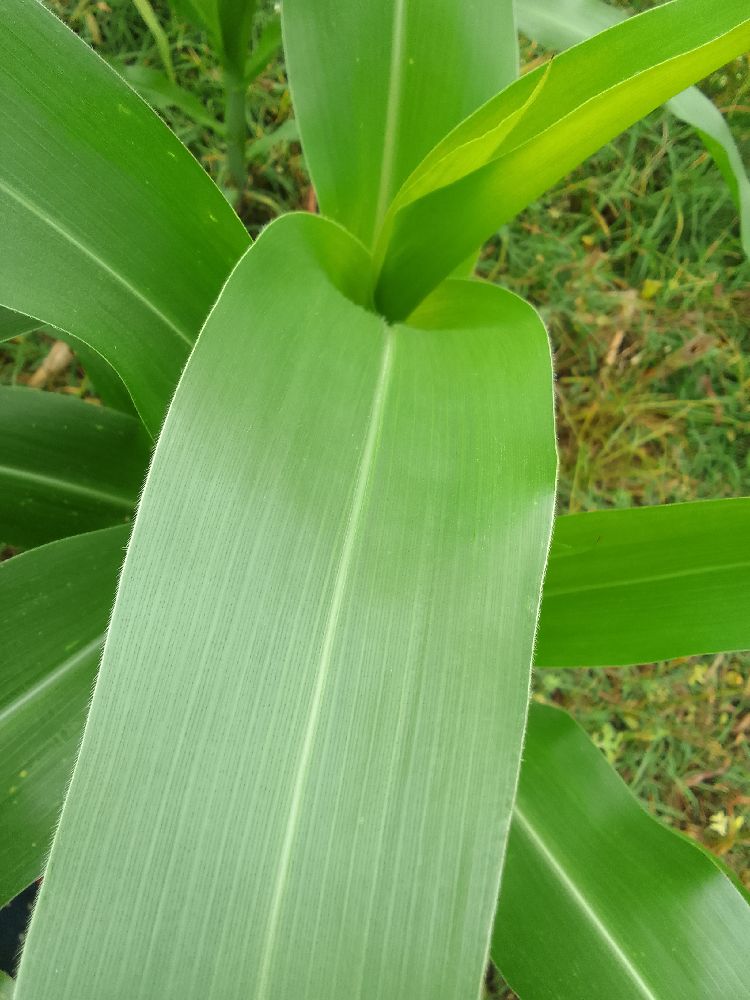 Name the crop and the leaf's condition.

maize, healthy
